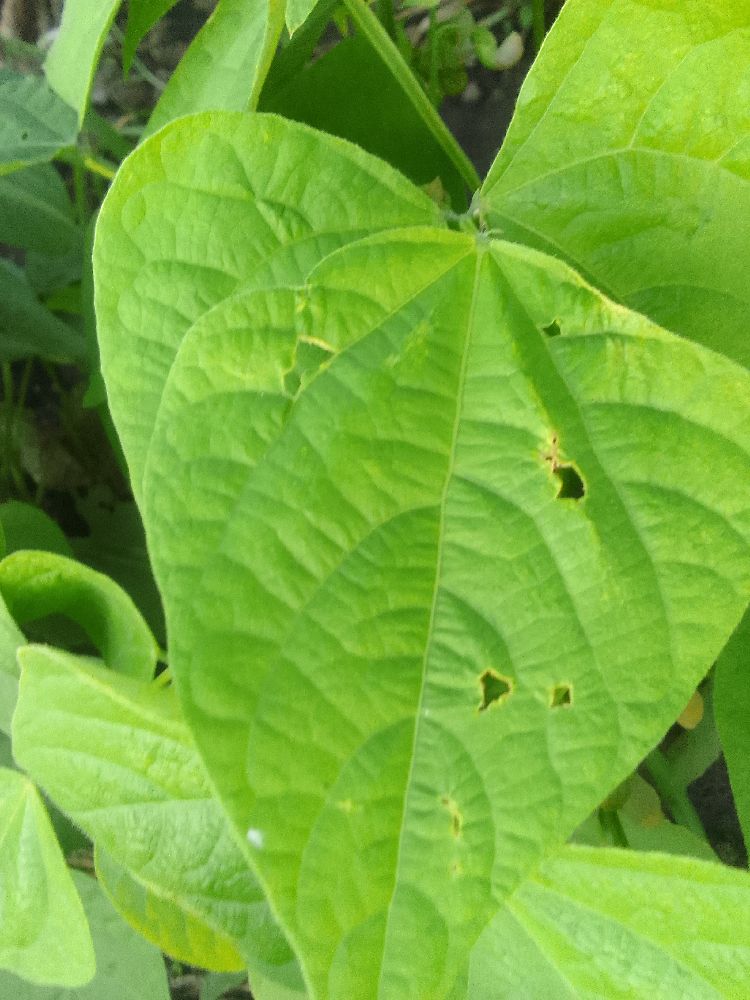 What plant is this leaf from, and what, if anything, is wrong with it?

common bean, healthy
